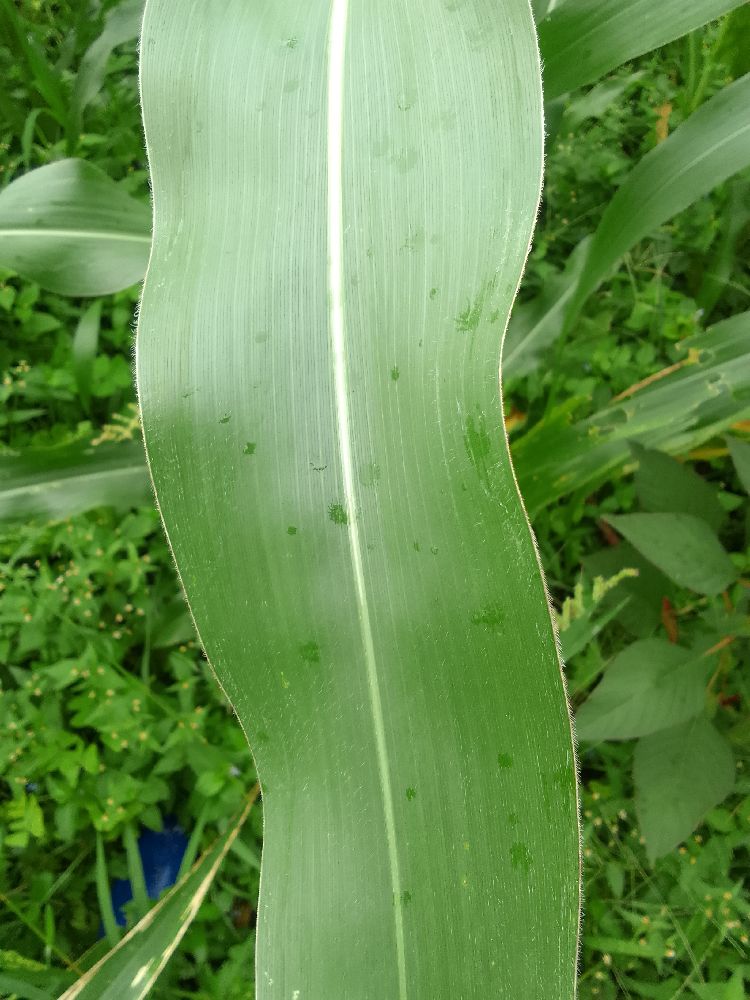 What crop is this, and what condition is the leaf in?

maize, healthy
